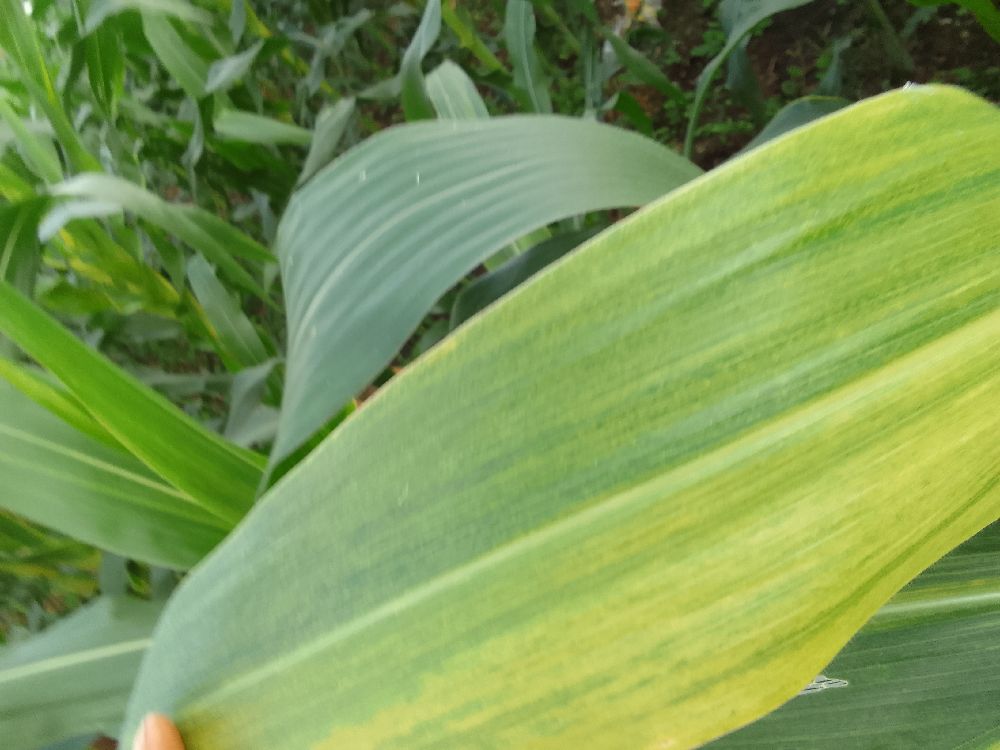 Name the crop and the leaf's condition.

maize, maize lethal necrosis
